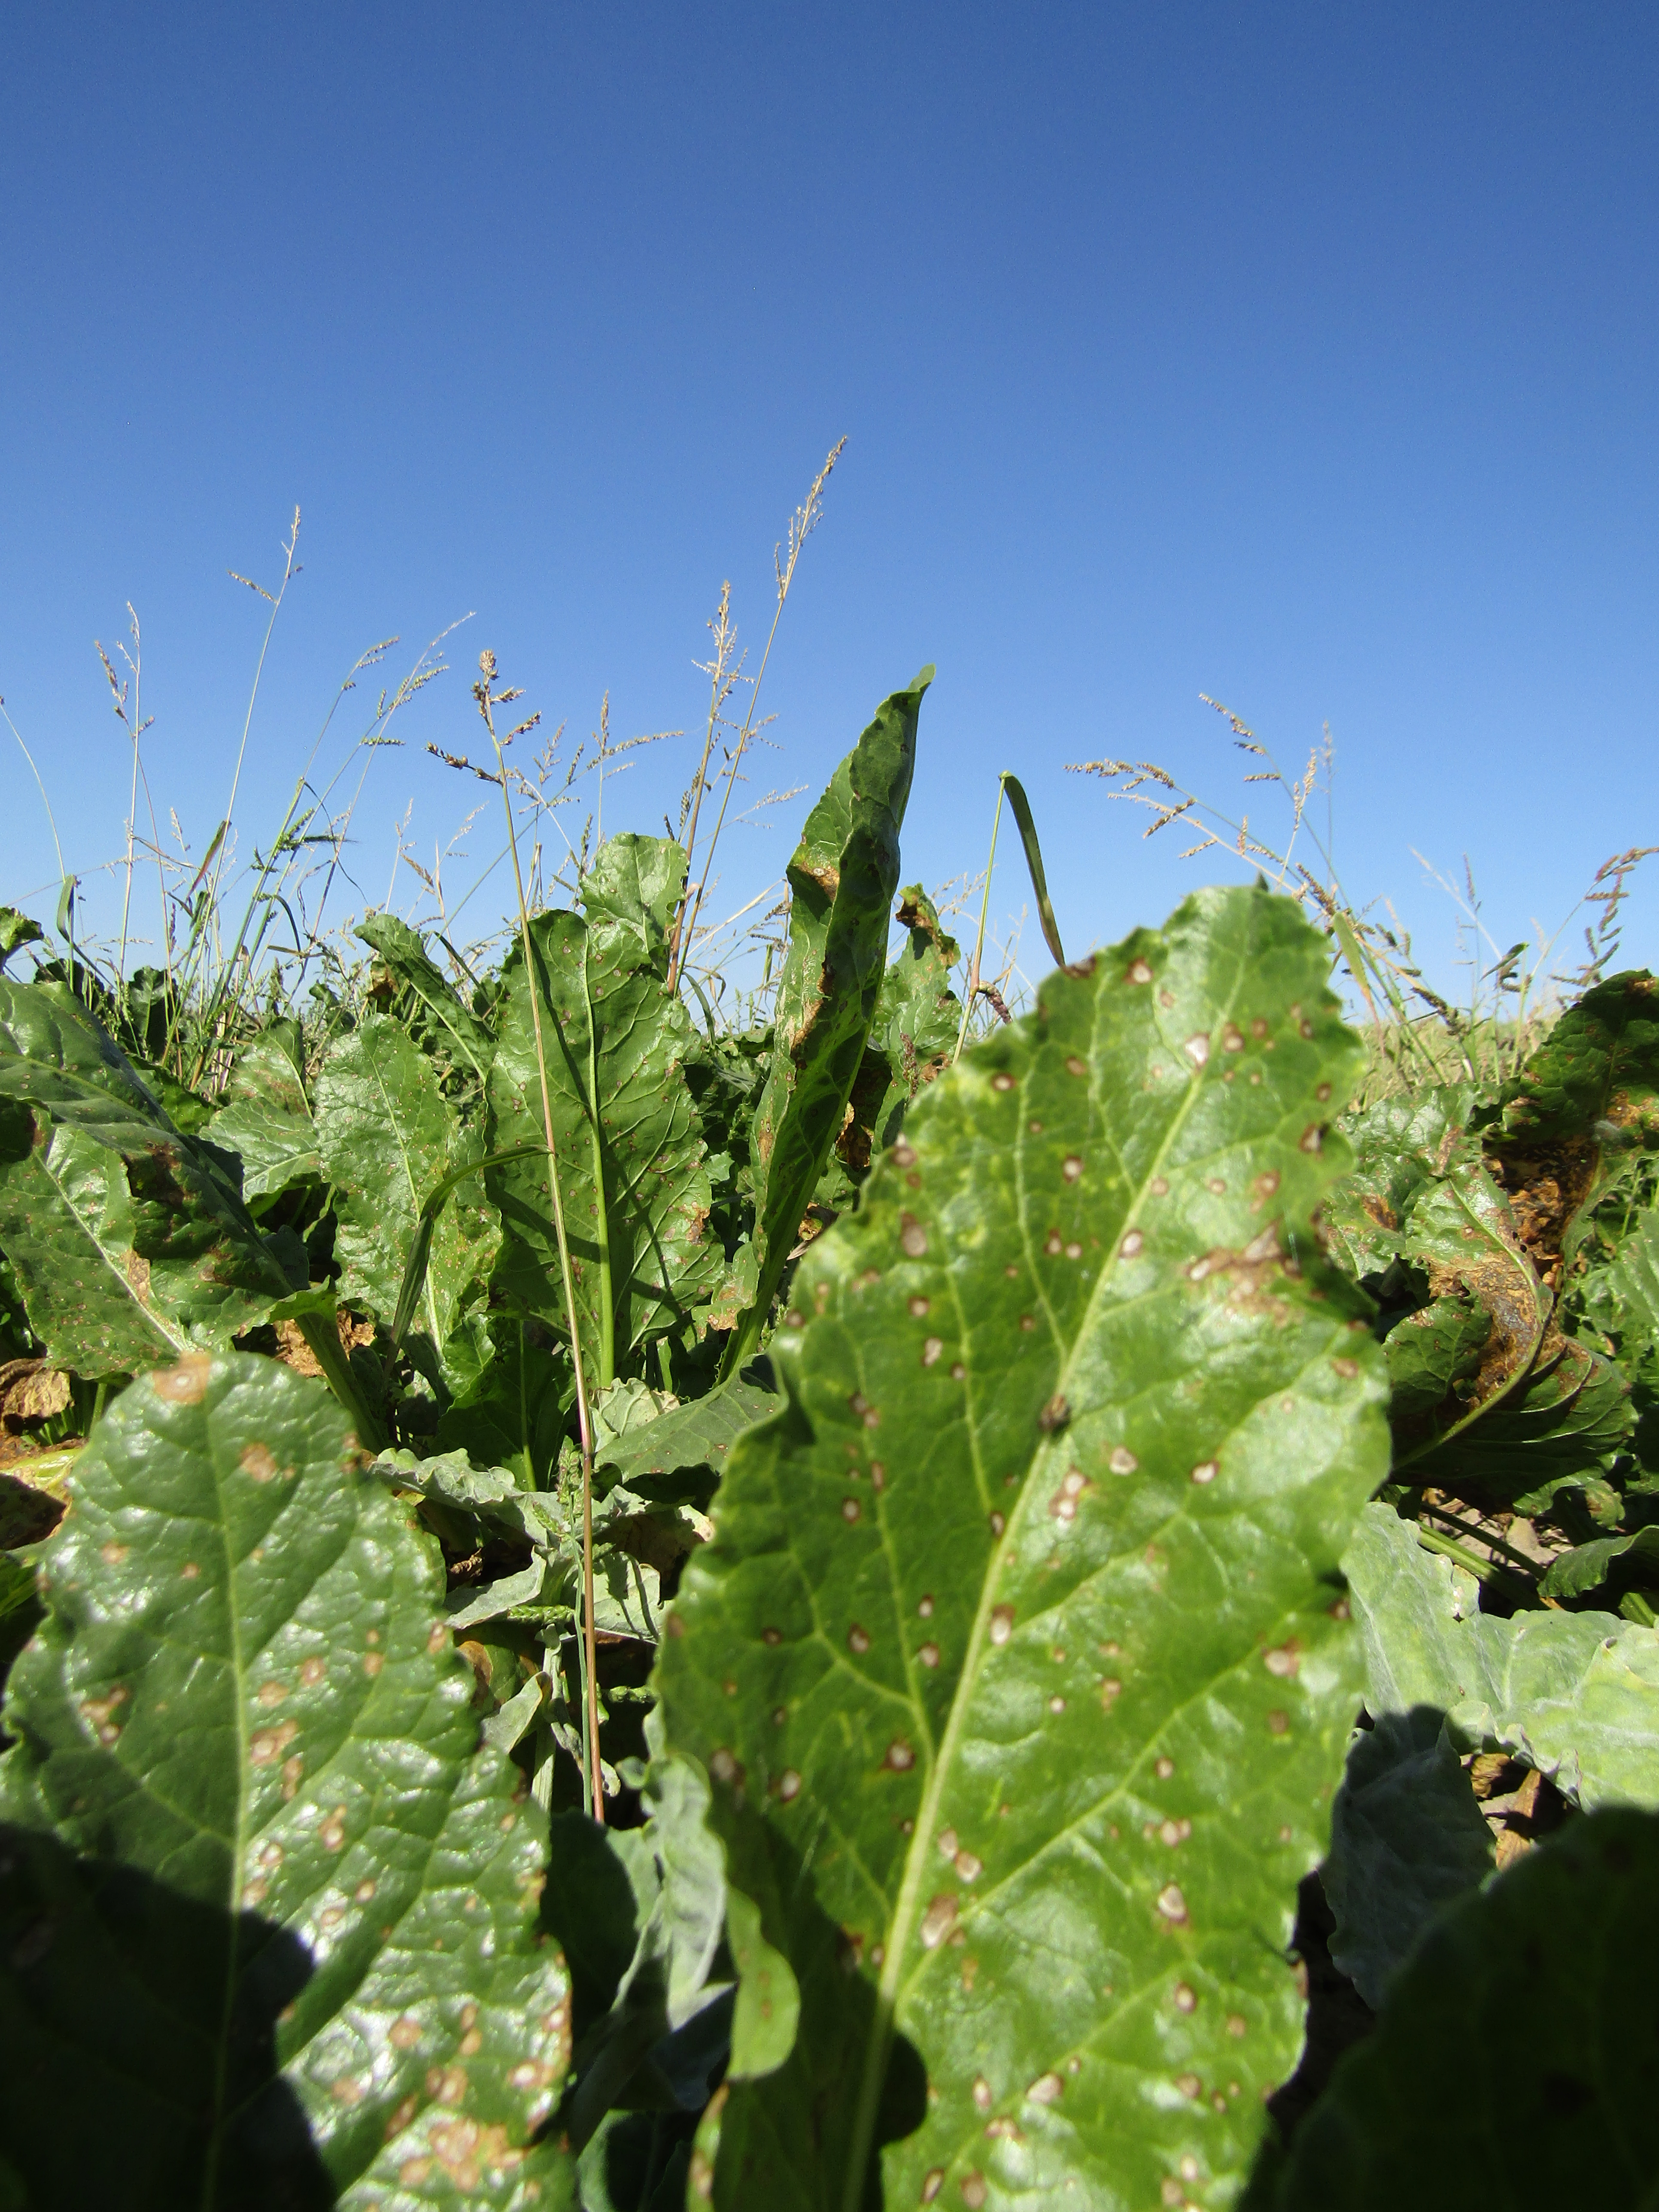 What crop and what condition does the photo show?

beet, cercospora
